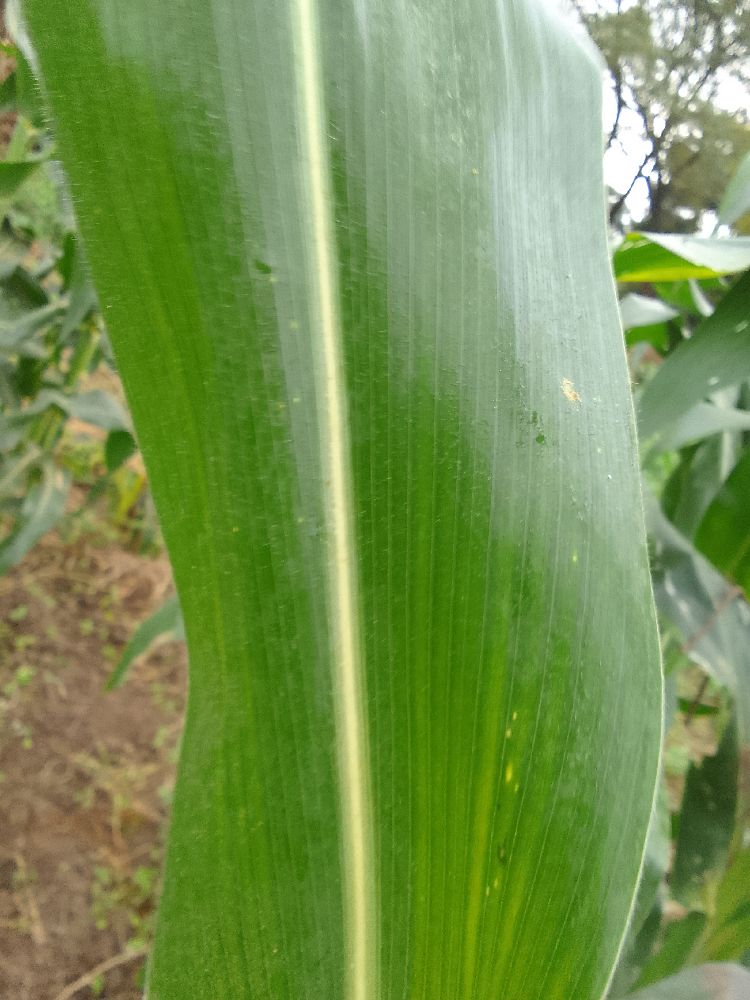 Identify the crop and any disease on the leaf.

maize, healthy
